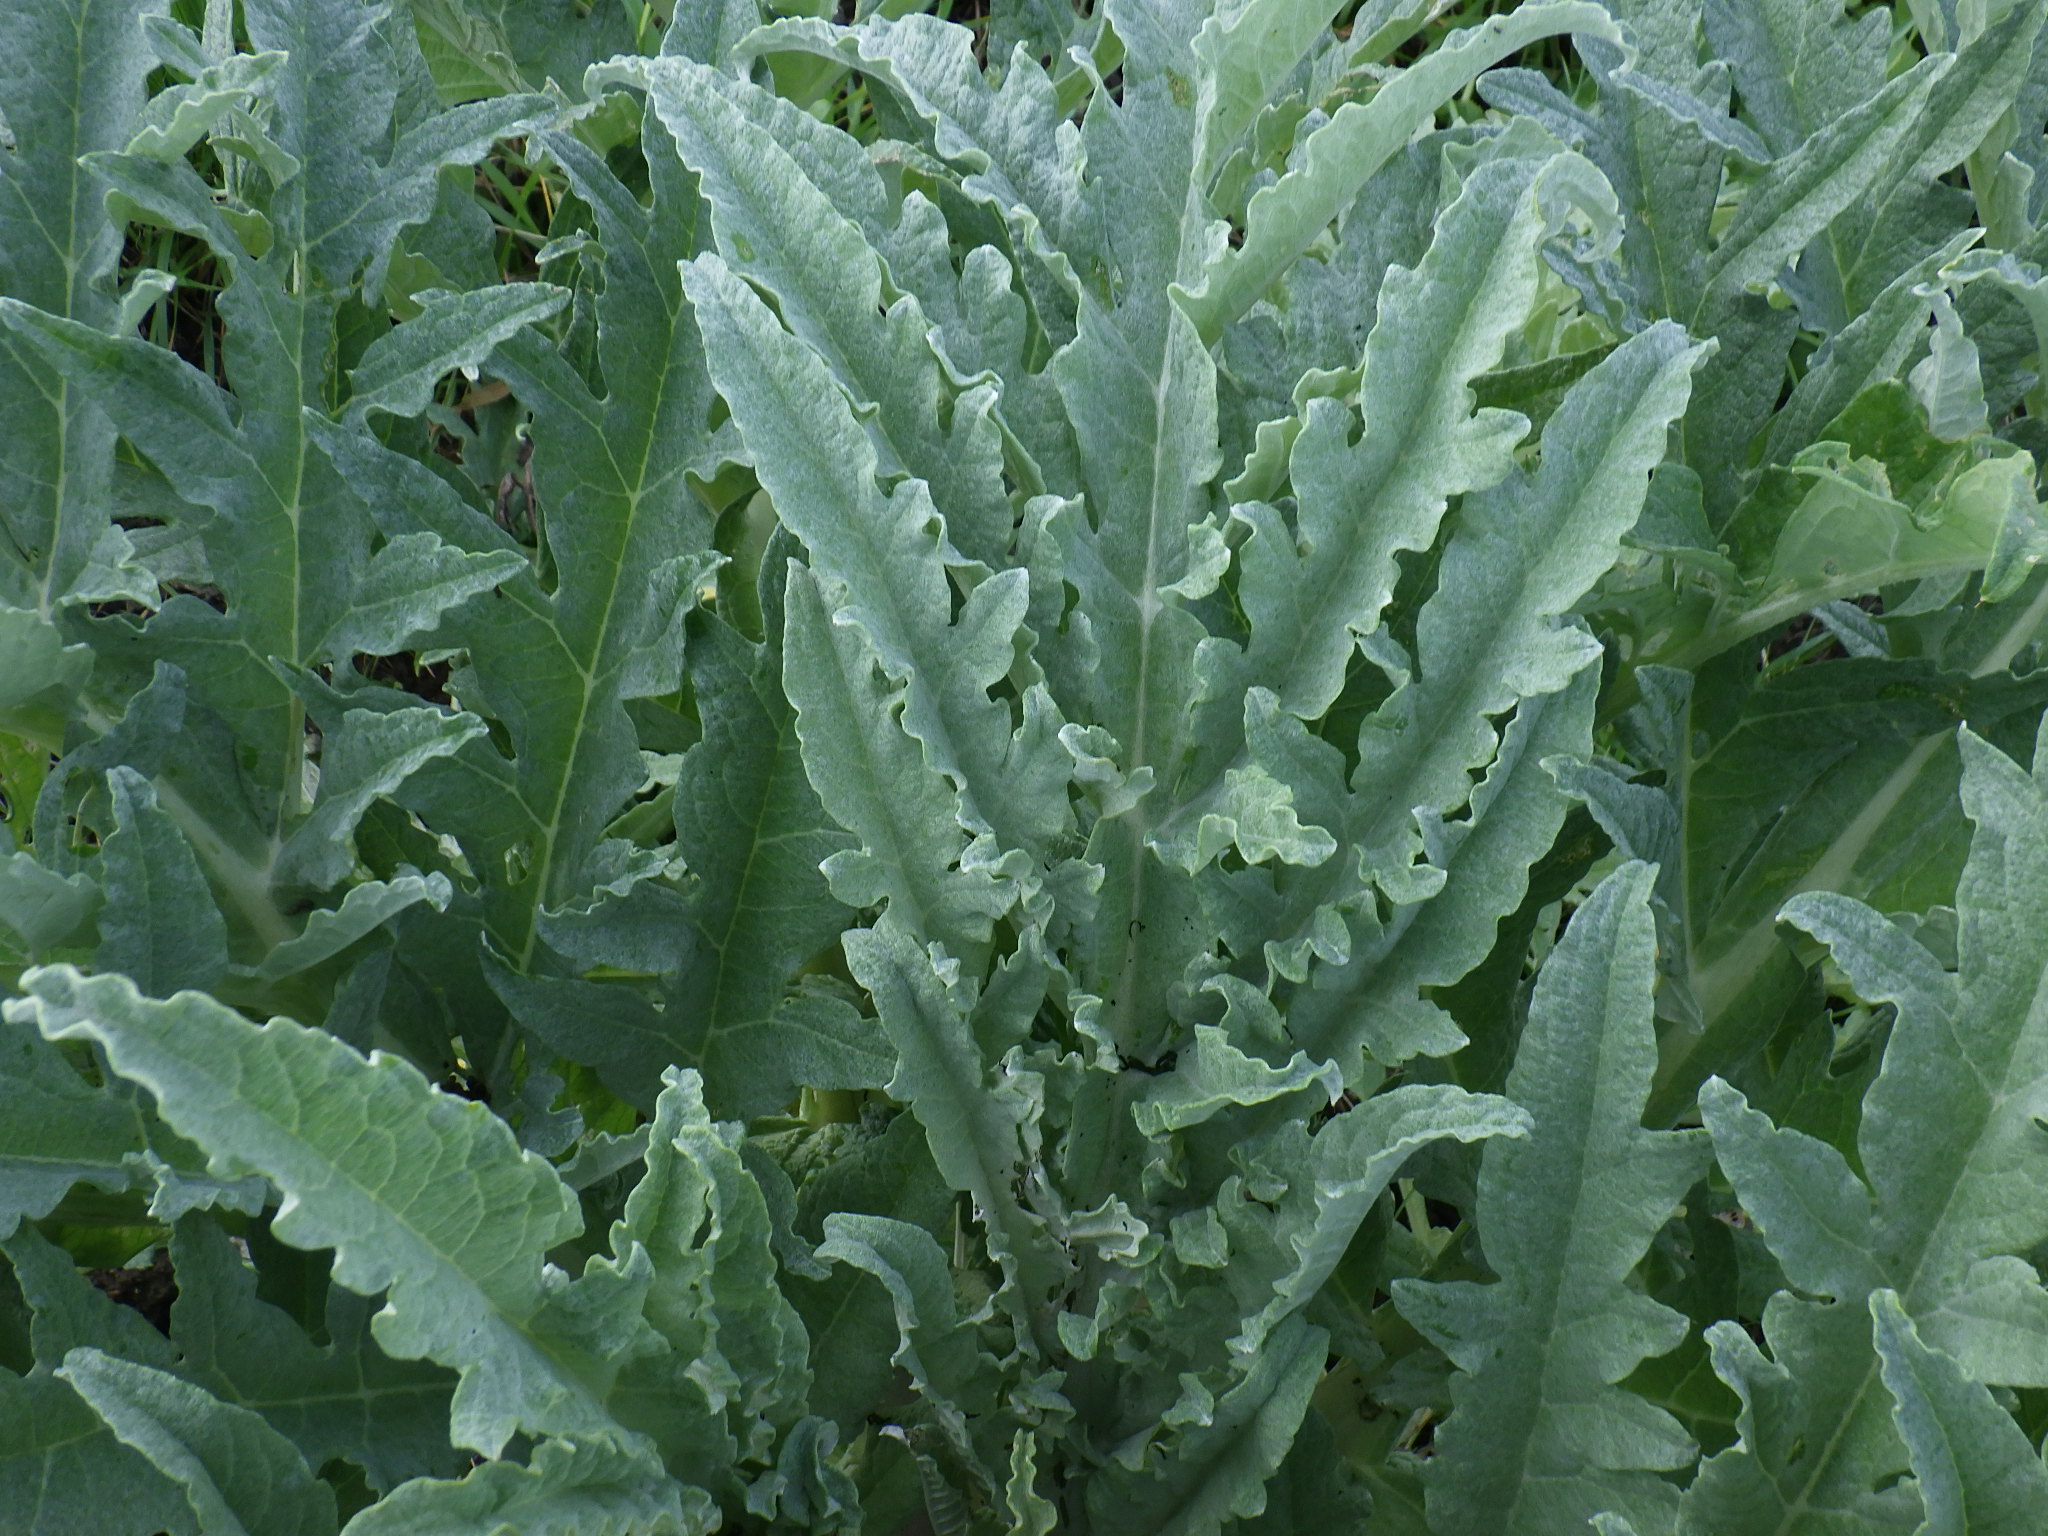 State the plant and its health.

artichoke, phytophagous
